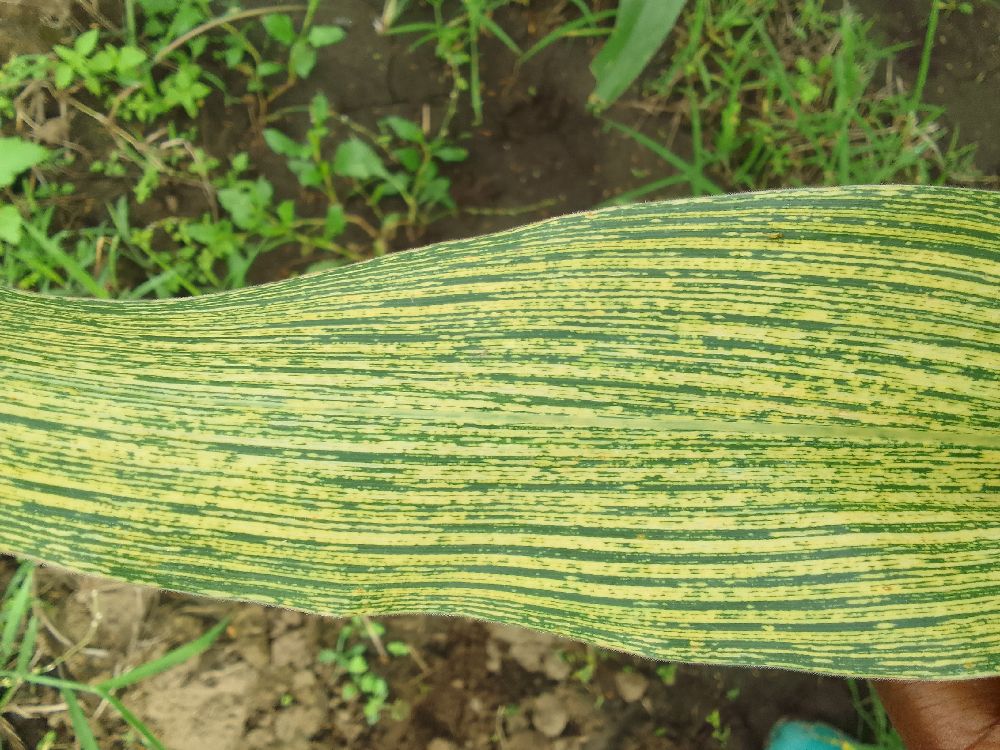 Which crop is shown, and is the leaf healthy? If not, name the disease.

maize, maize streak virus
